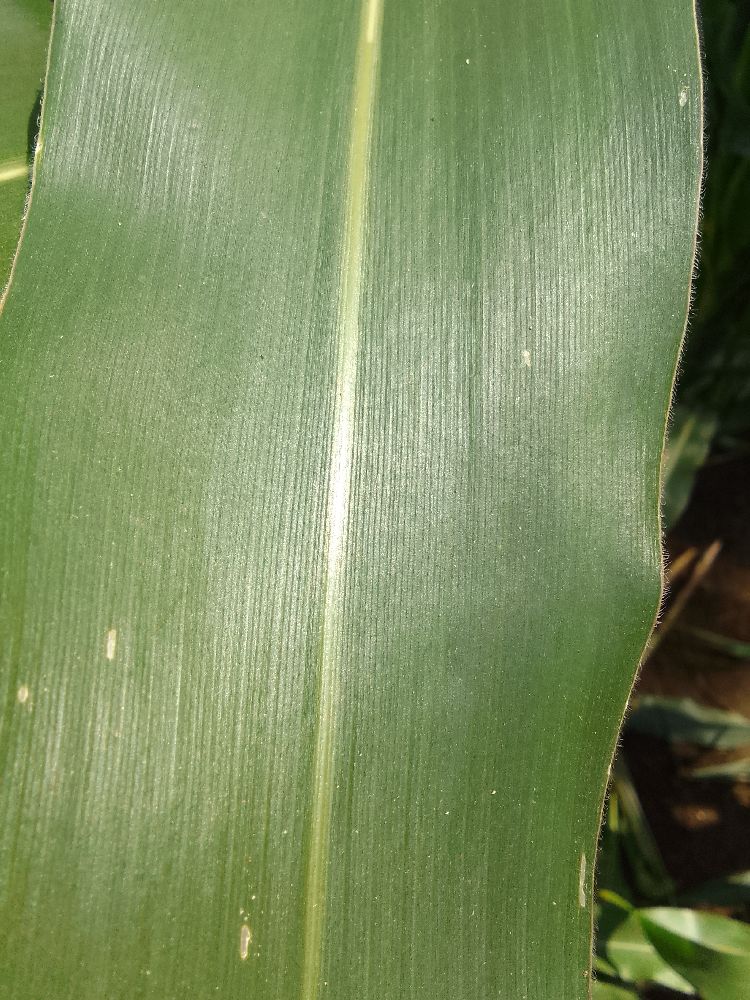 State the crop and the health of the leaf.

maize, healthy
